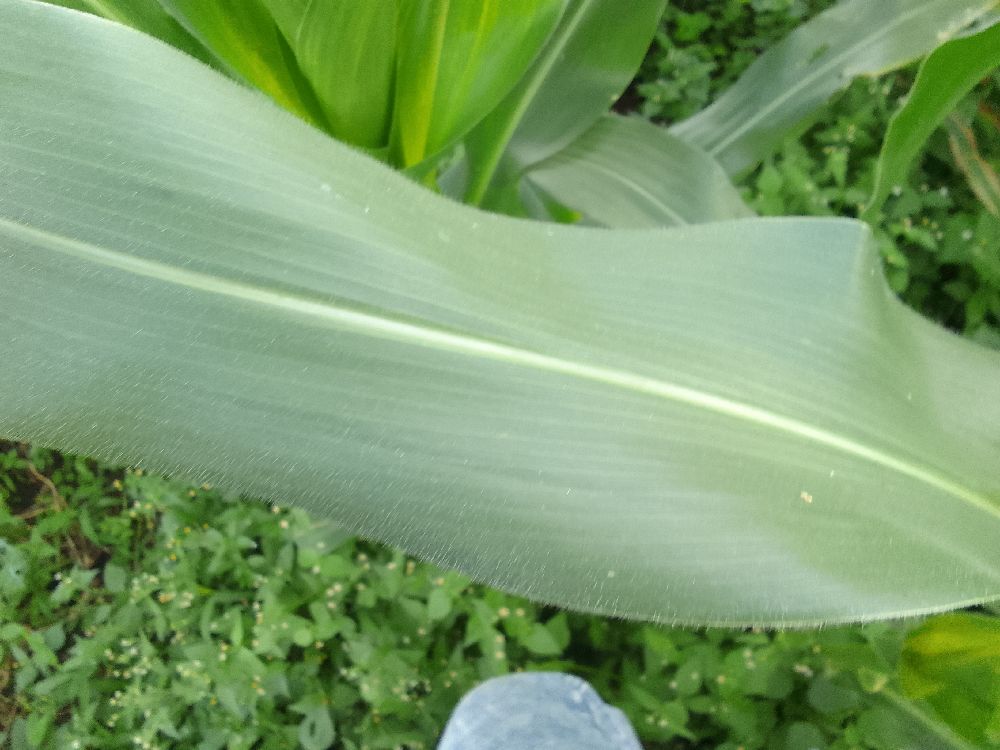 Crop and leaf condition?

maize, healthy
